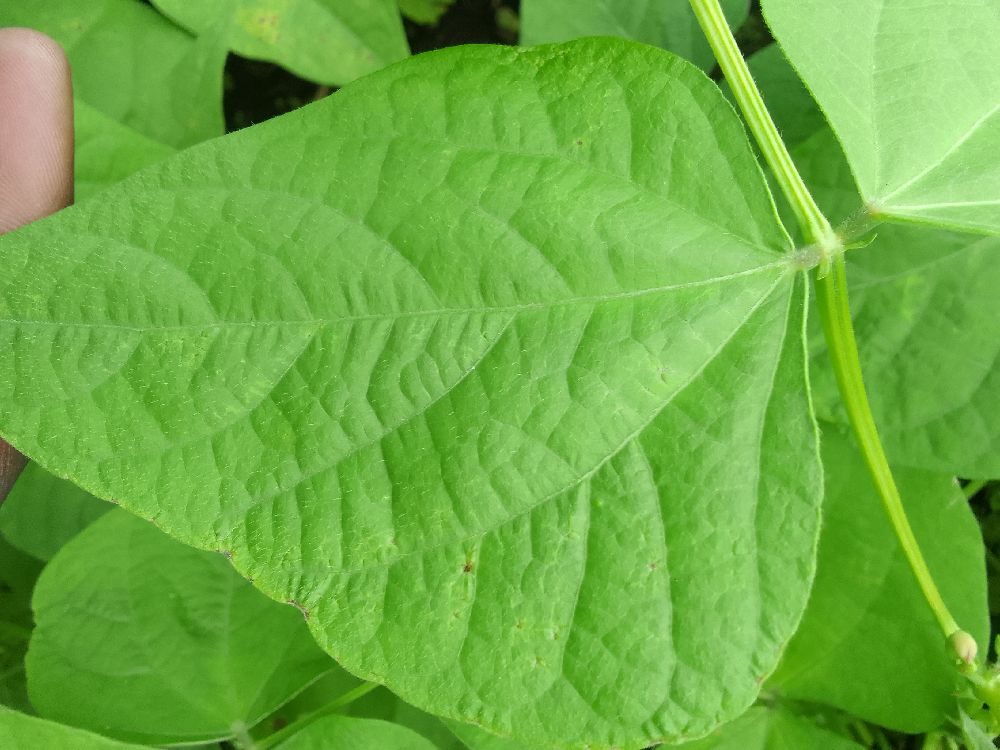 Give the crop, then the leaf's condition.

common bean, healthy
